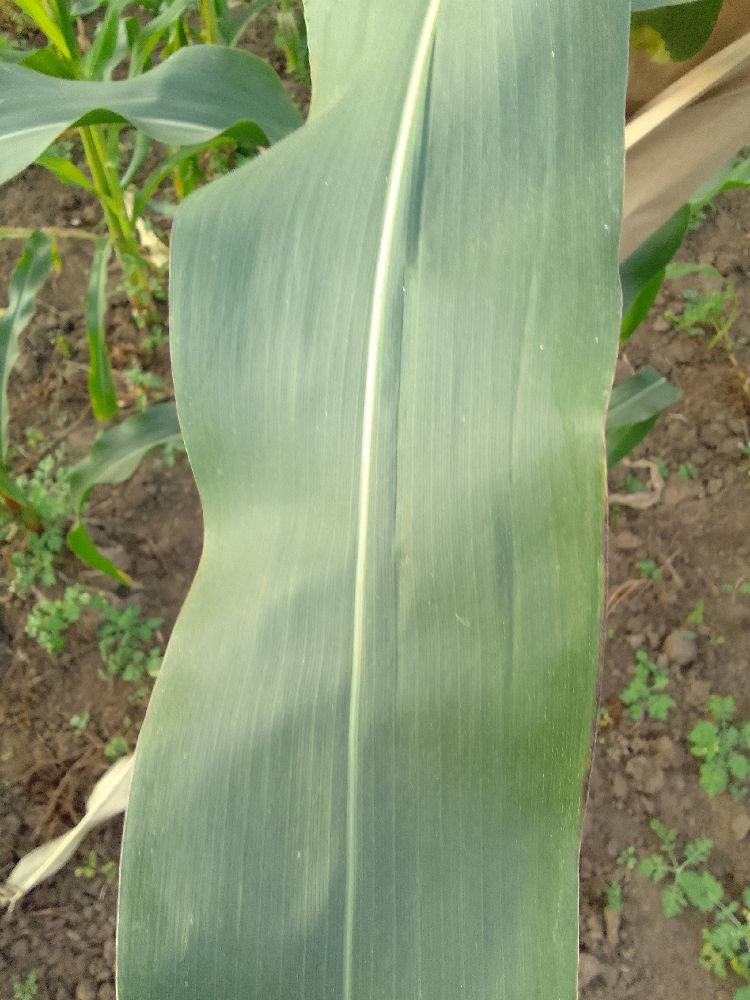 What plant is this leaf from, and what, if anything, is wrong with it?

maize, healthy
